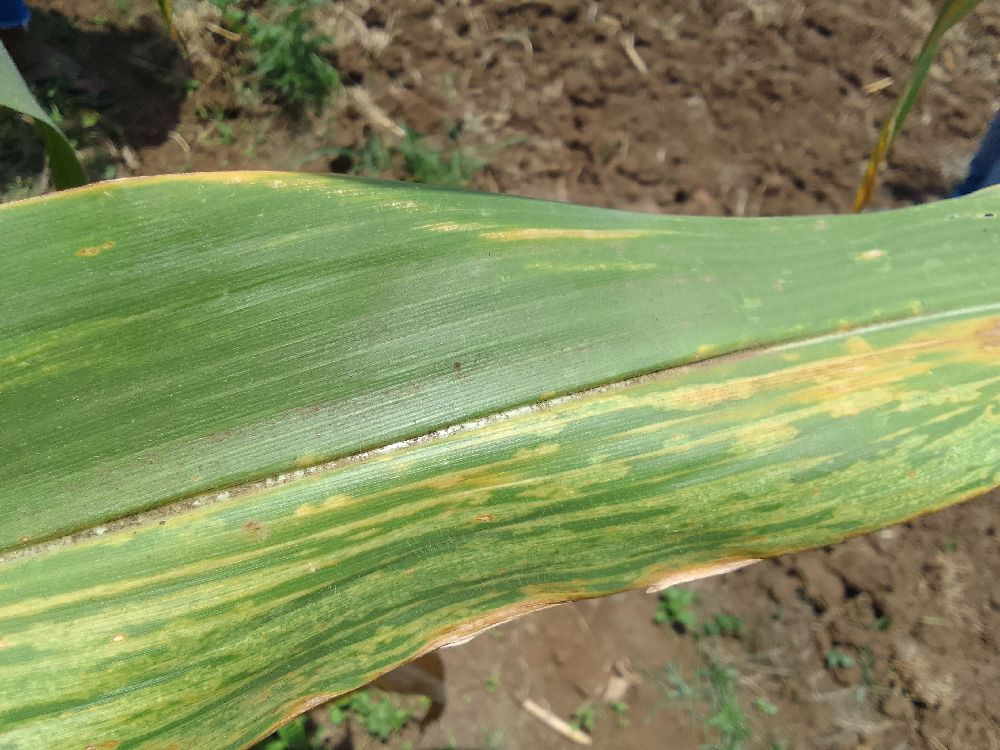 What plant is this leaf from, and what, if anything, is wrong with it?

maize, maize lethal necrosis
